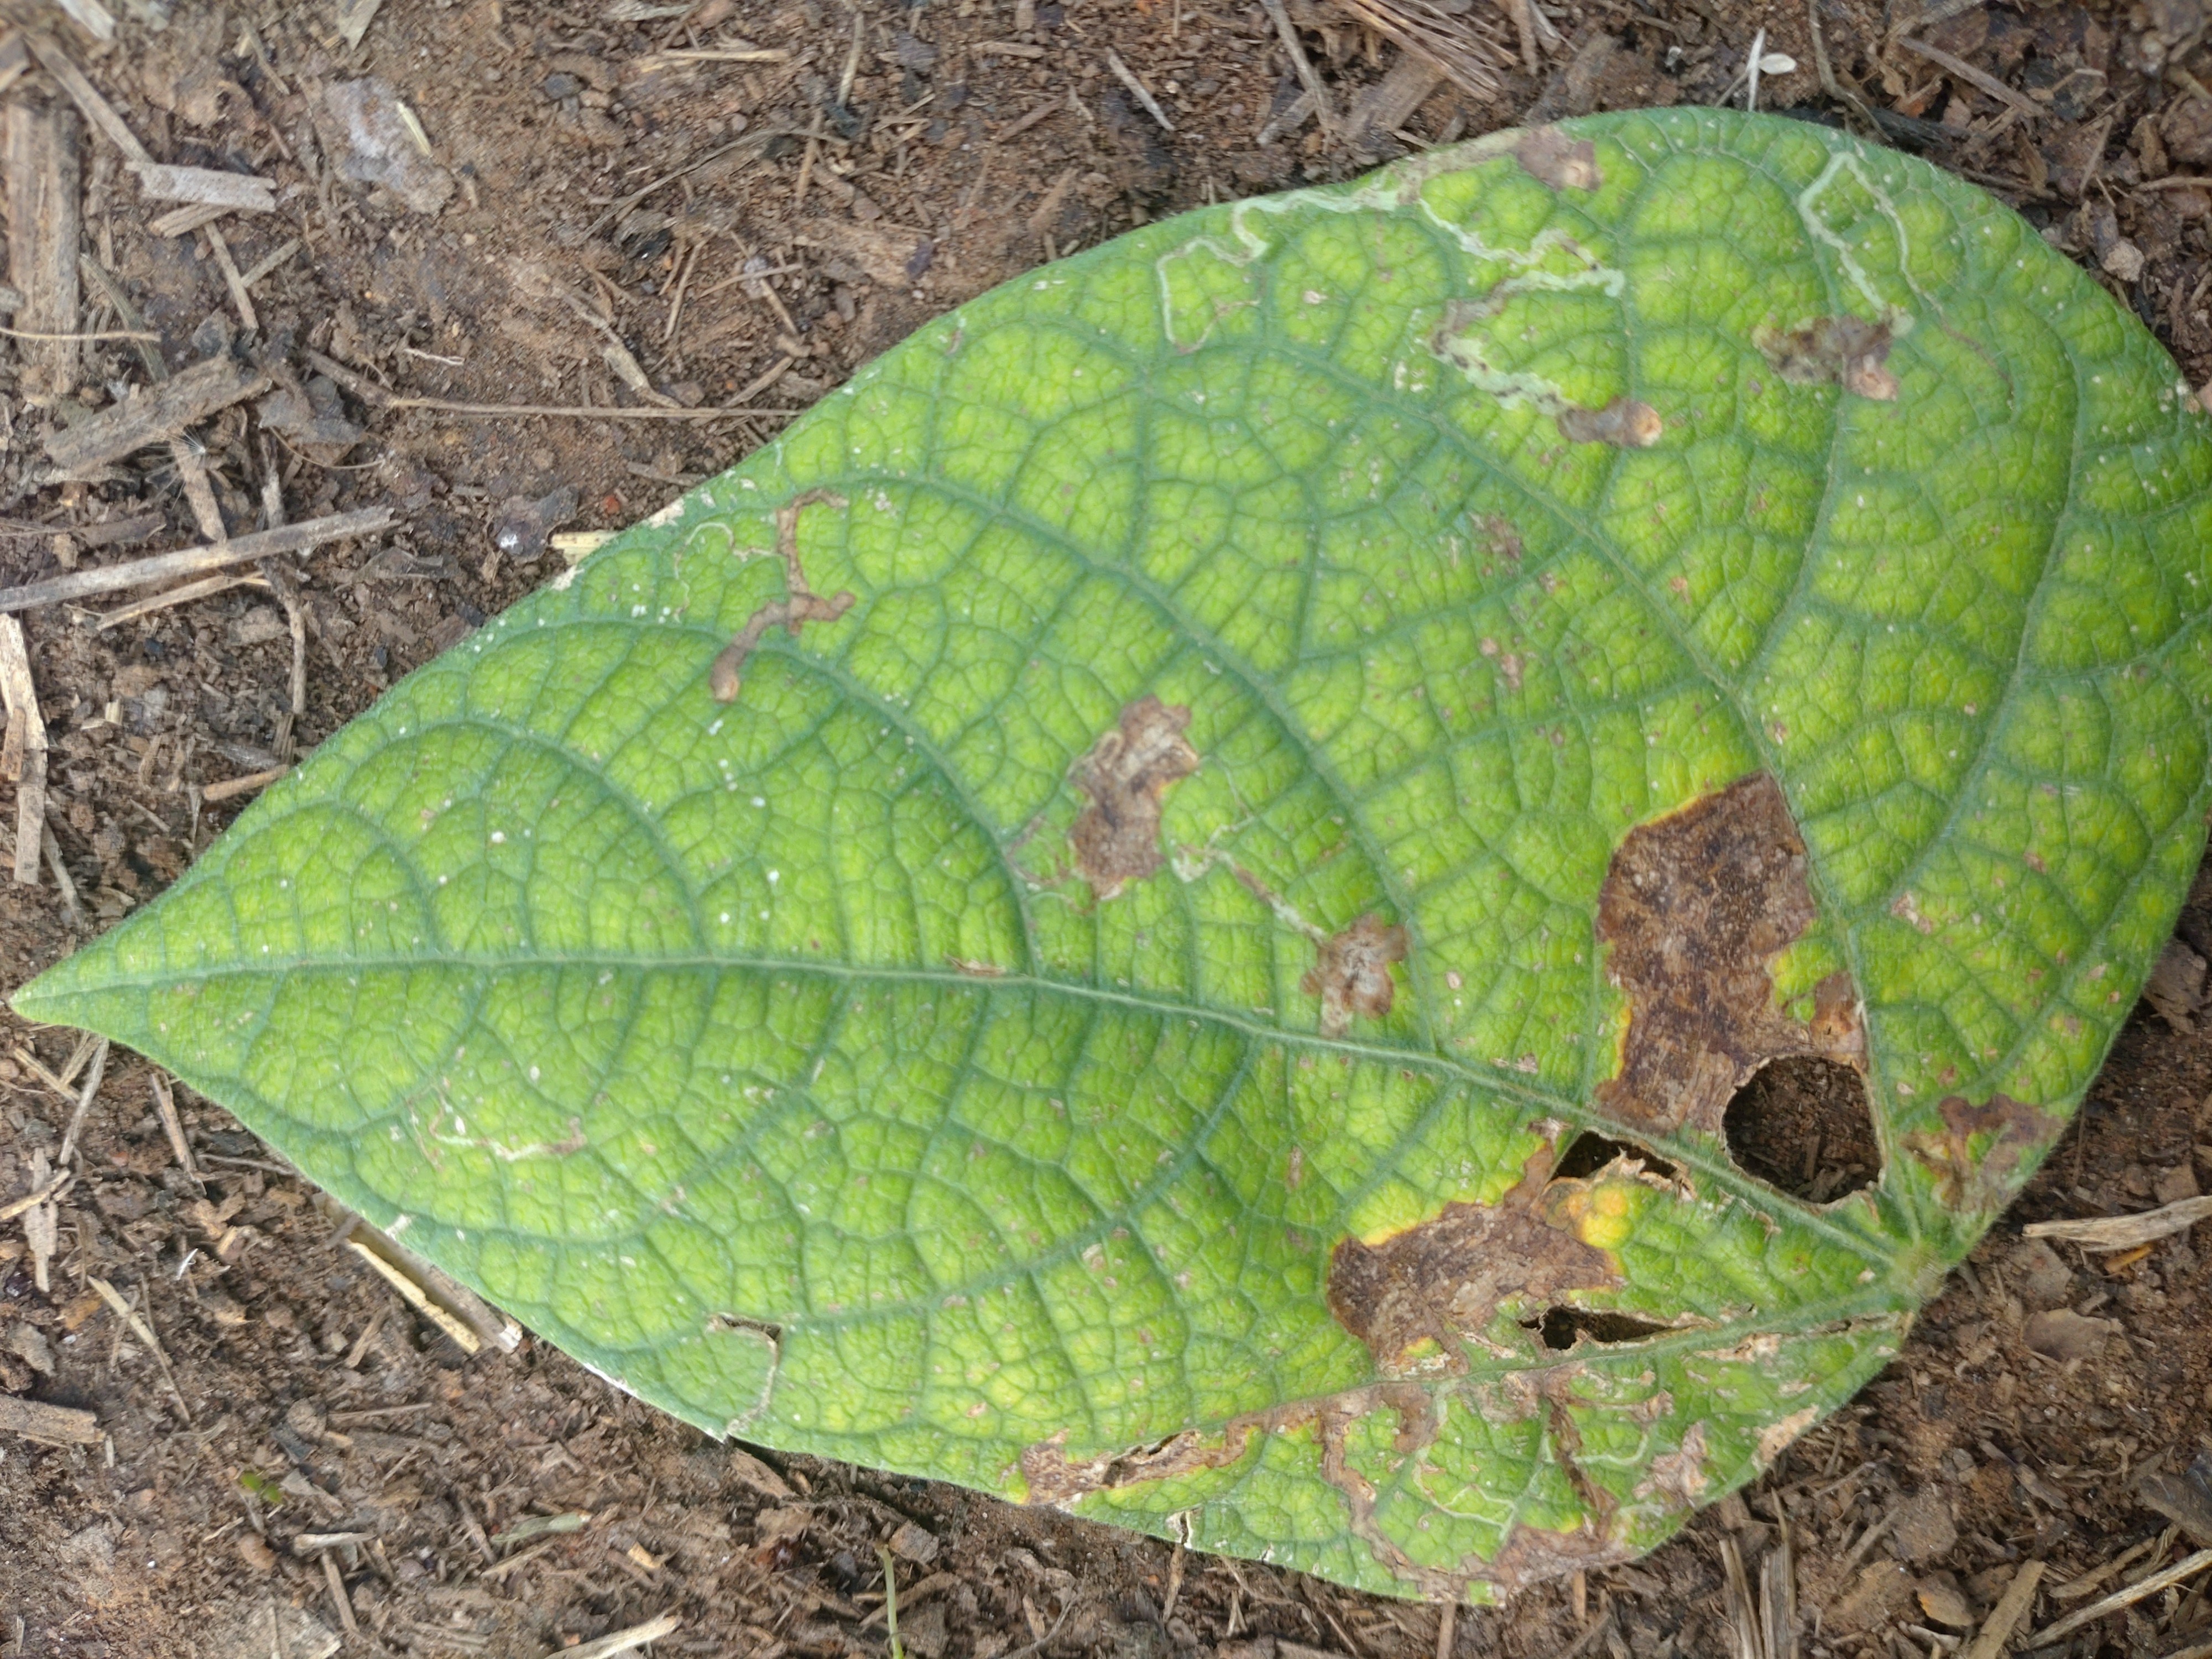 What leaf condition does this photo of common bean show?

anthracnose
